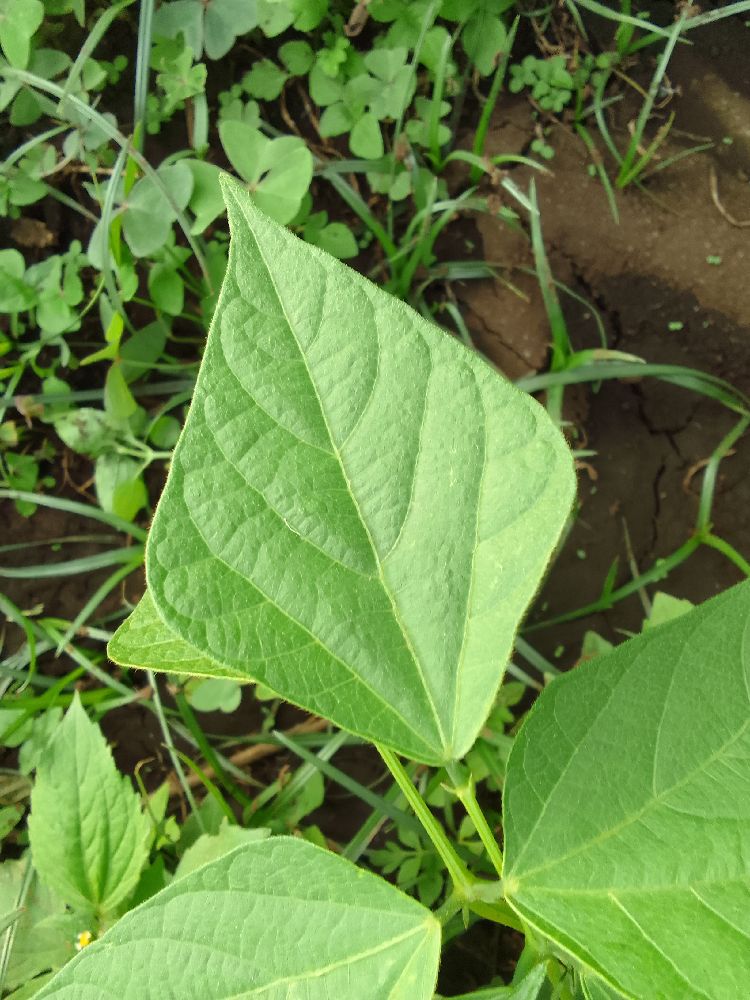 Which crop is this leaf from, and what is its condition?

common bean, healthy
